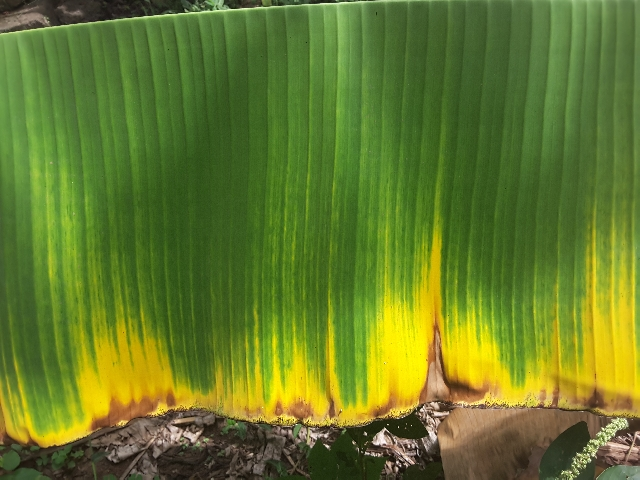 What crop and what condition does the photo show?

banana, fusarium wilt race 1
